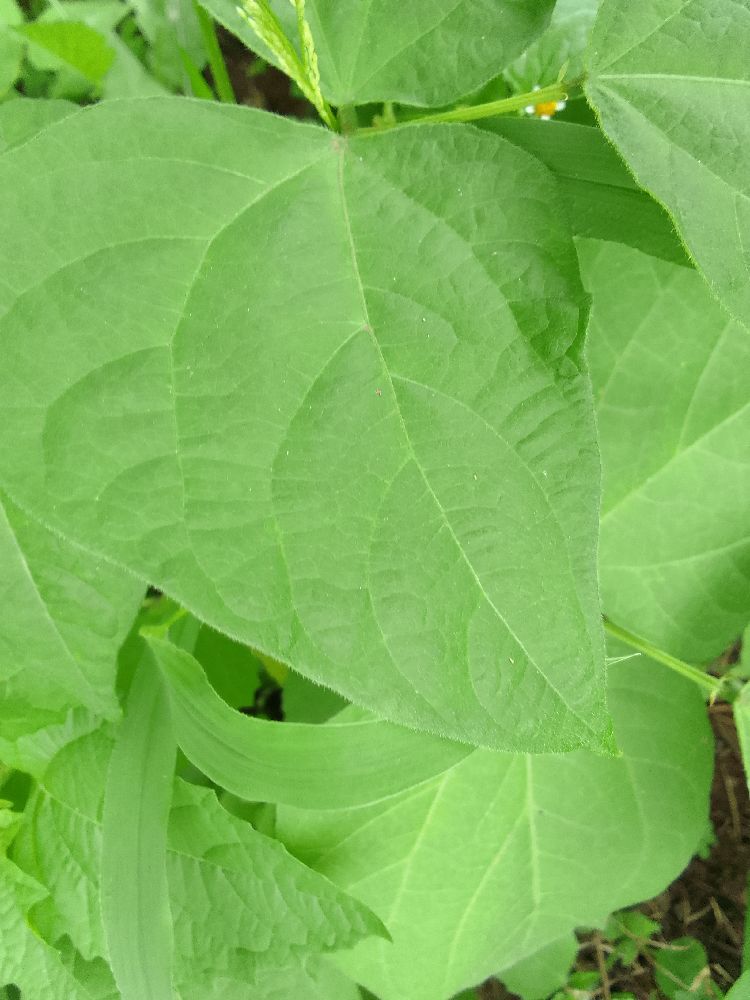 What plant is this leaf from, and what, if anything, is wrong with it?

common bean, healthy
